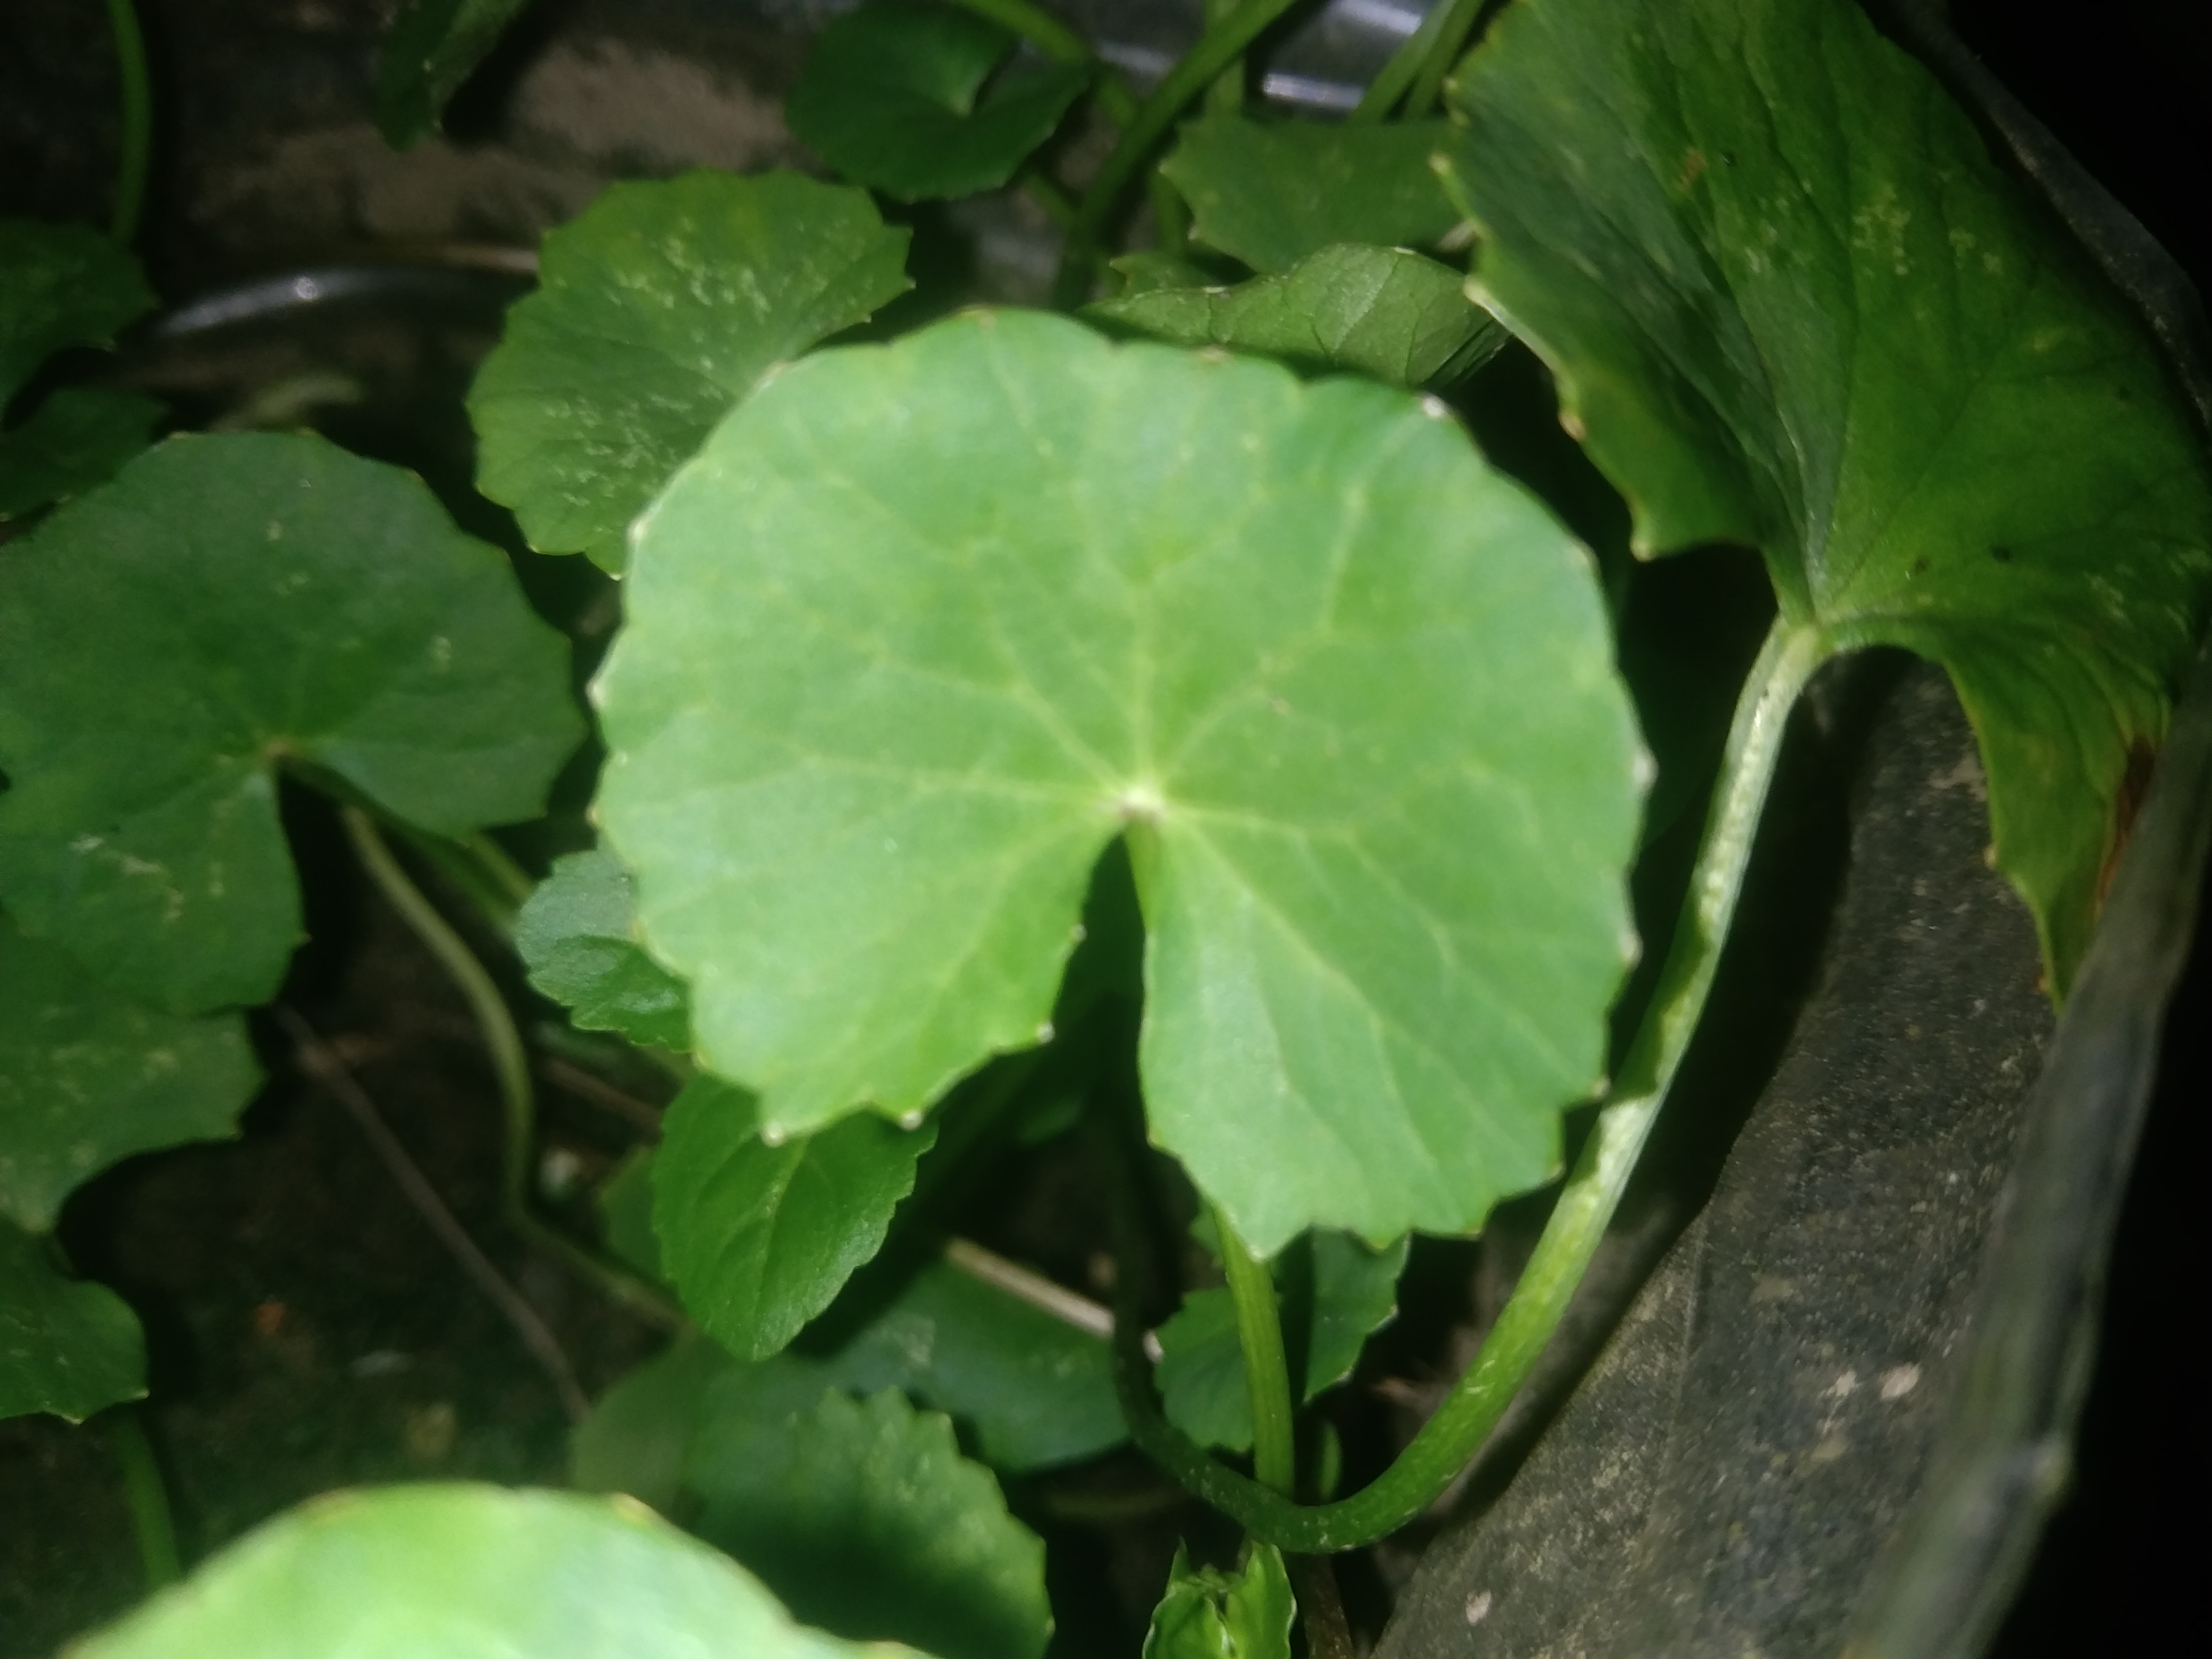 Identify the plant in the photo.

thankuni
